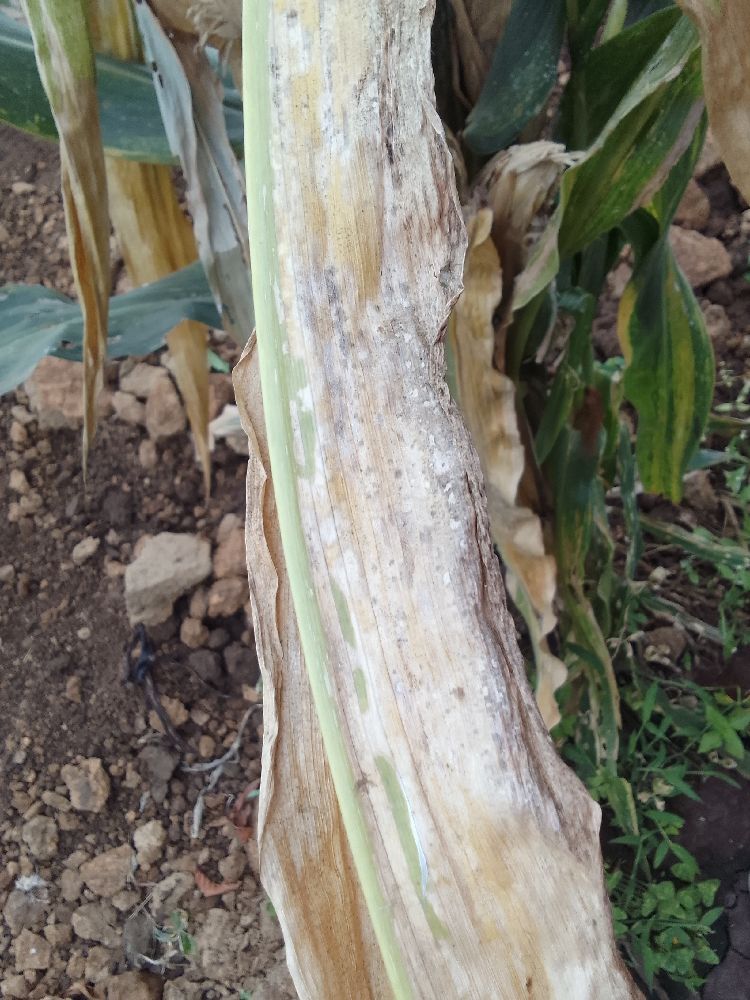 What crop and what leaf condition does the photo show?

maize, maize lethal necrosis
